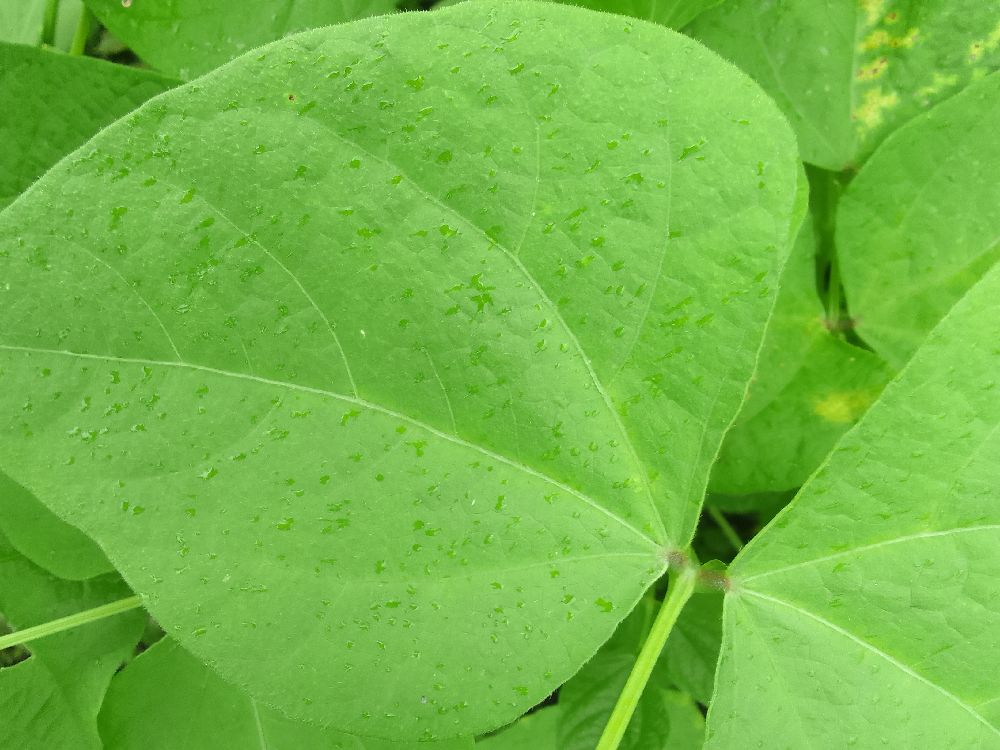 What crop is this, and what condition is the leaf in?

common bean, healthy
